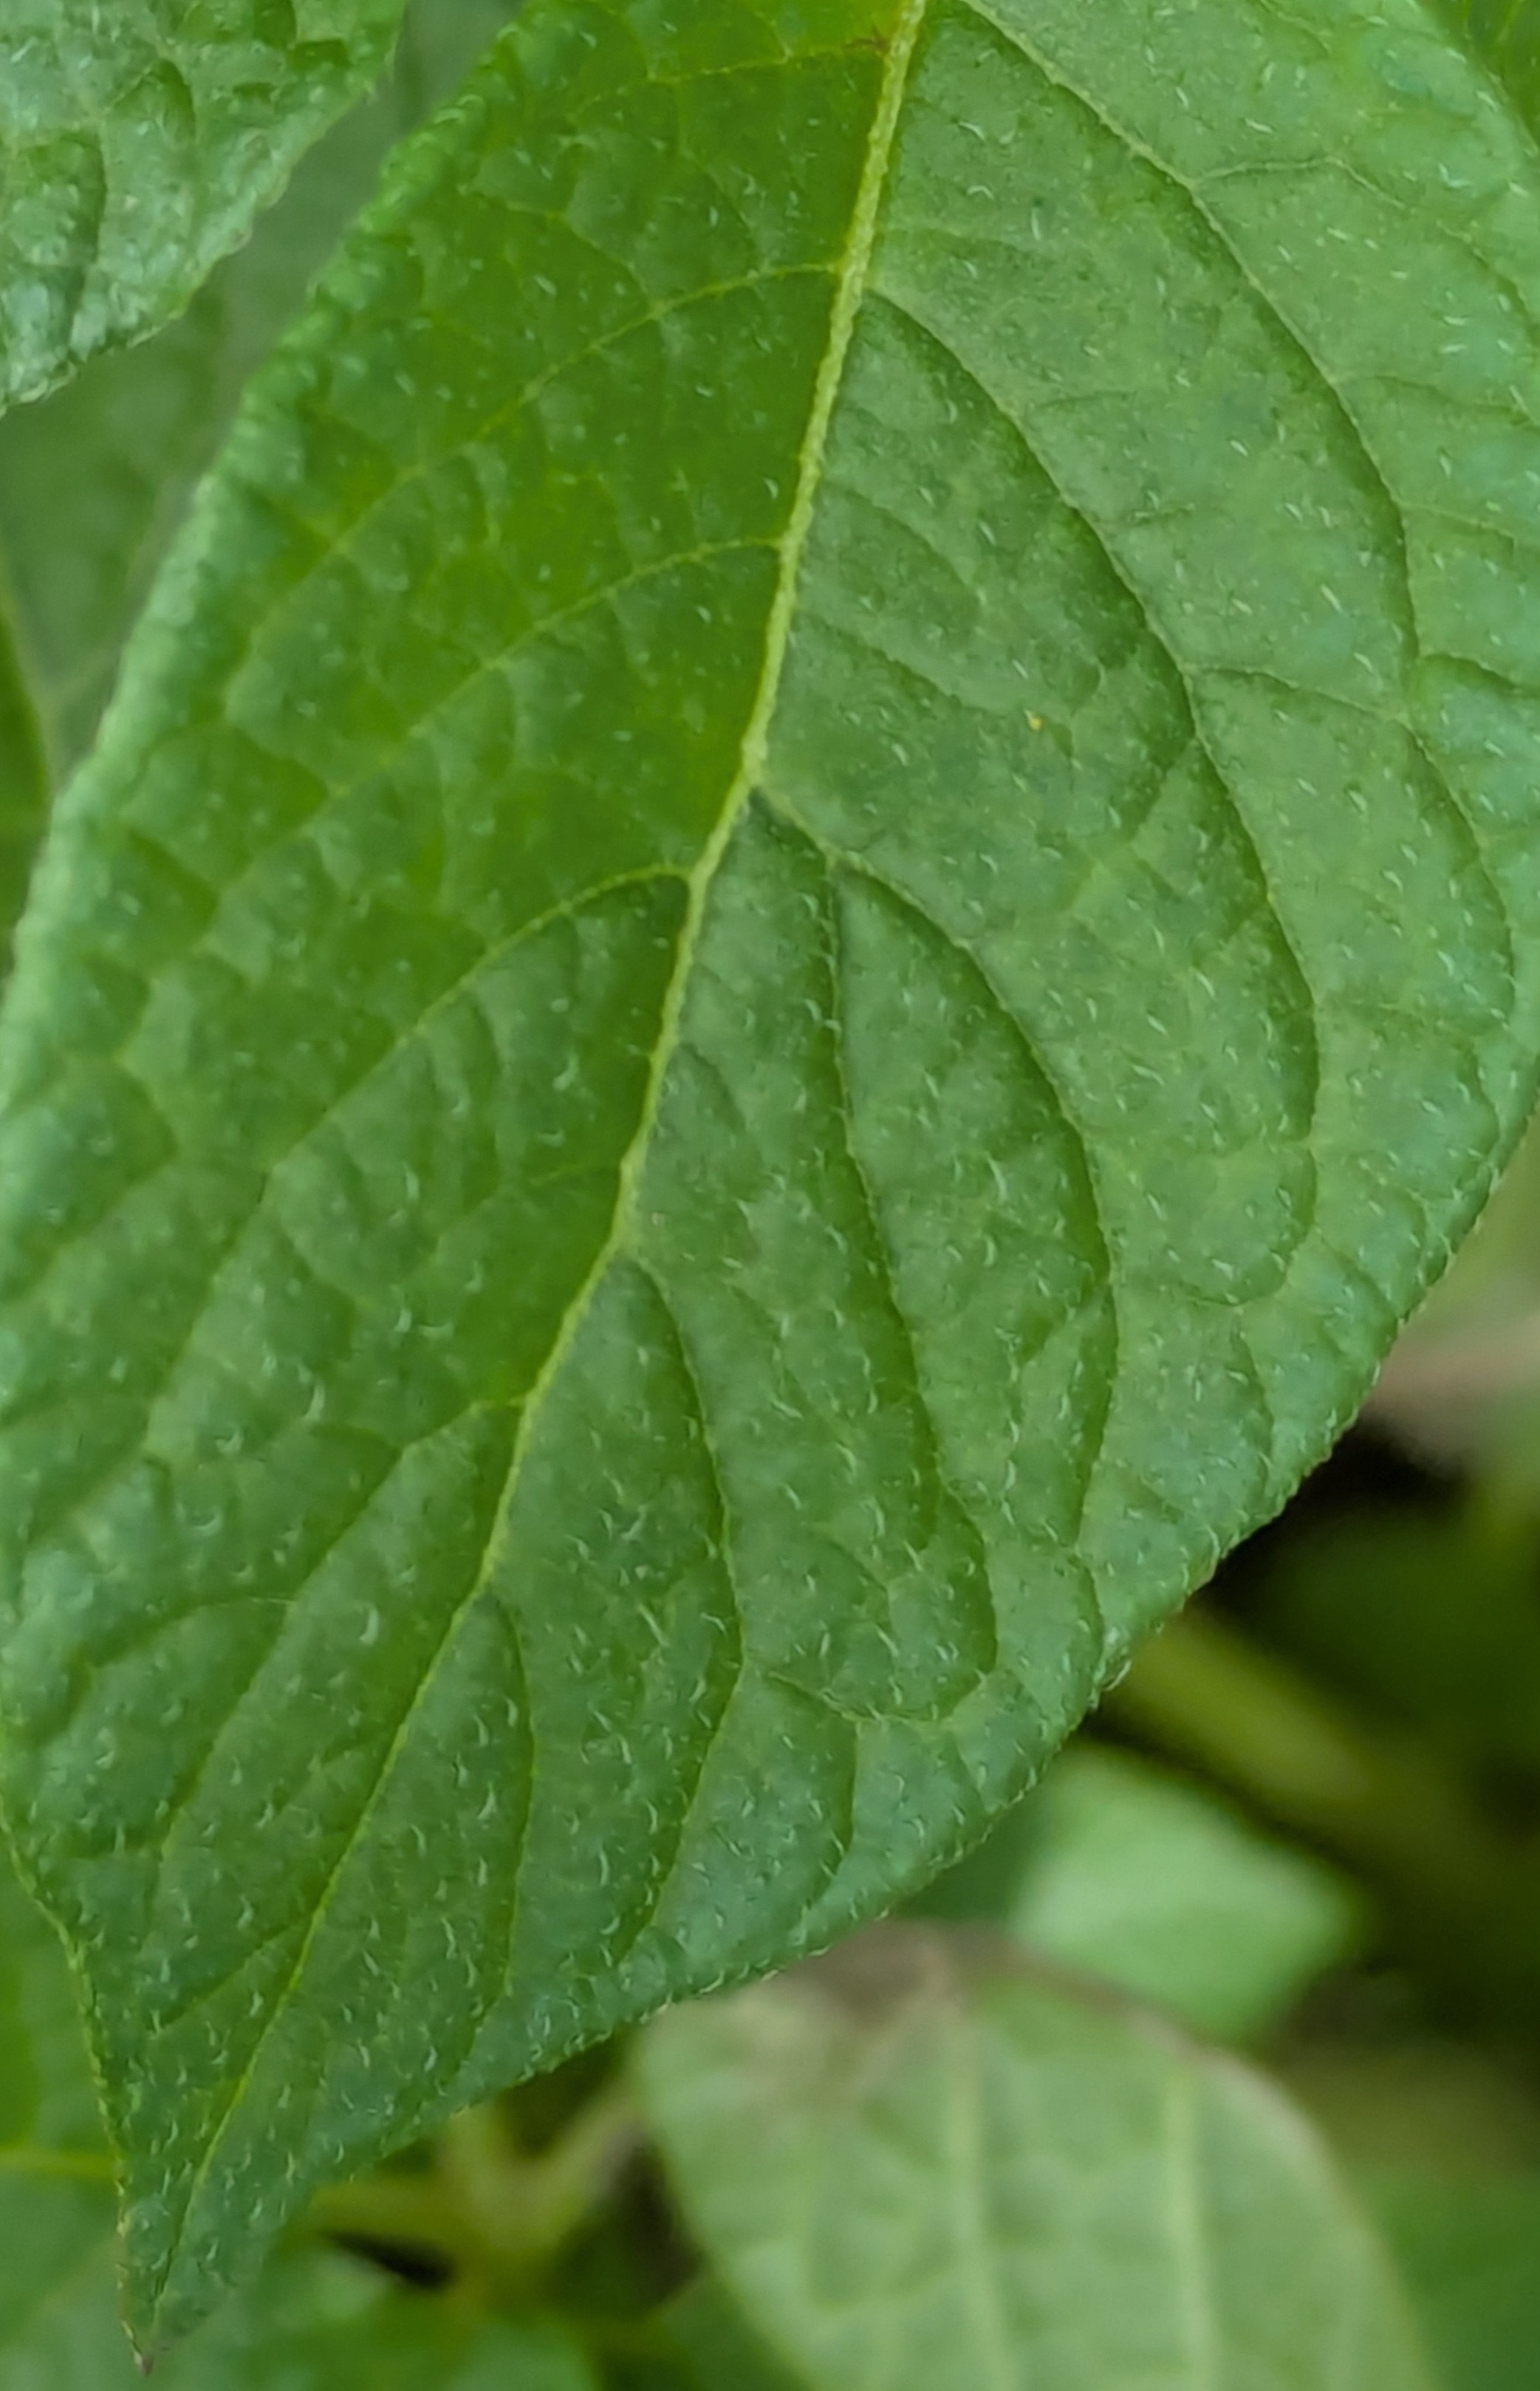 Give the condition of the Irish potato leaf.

healthy
